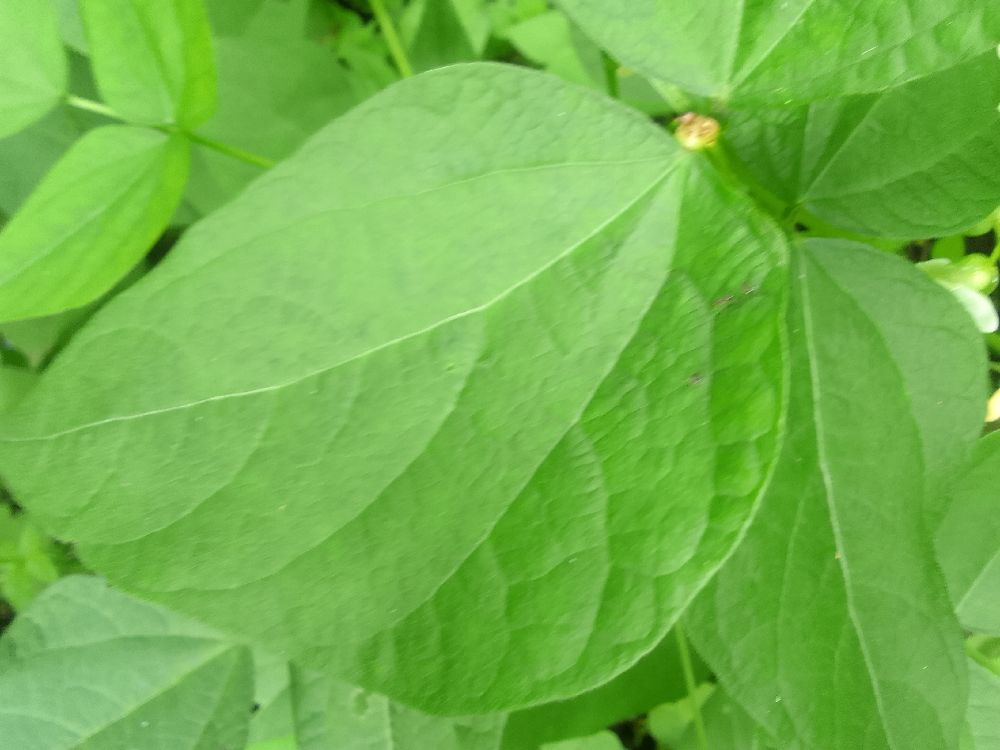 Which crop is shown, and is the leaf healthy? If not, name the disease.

common bean, healthy
